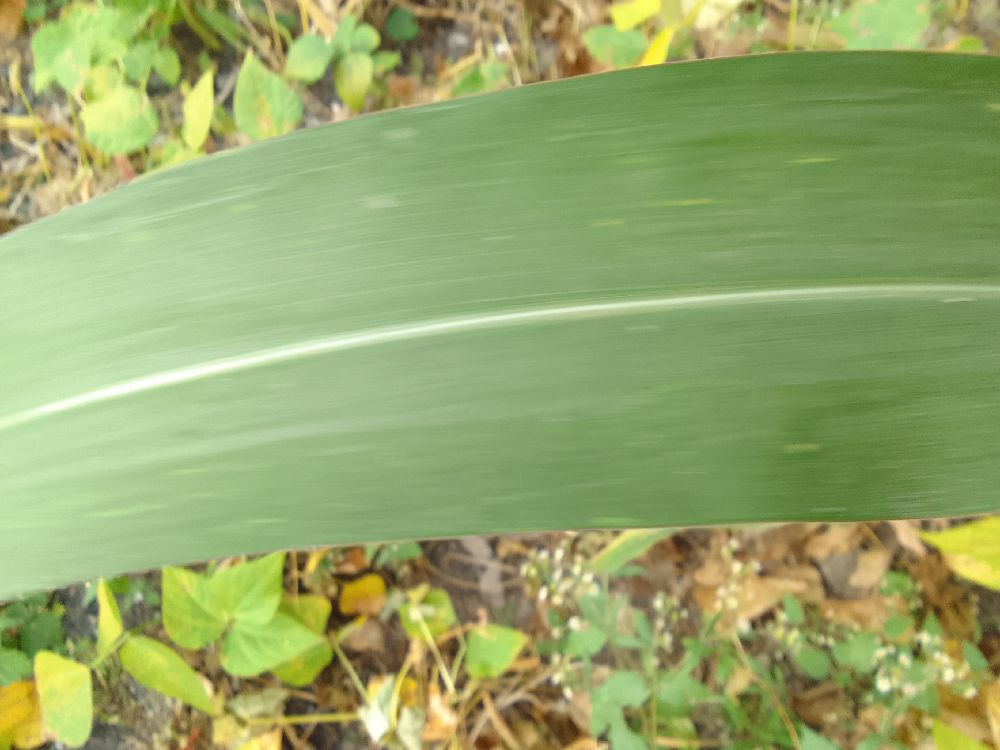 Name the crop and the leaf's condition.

maize, healthy
